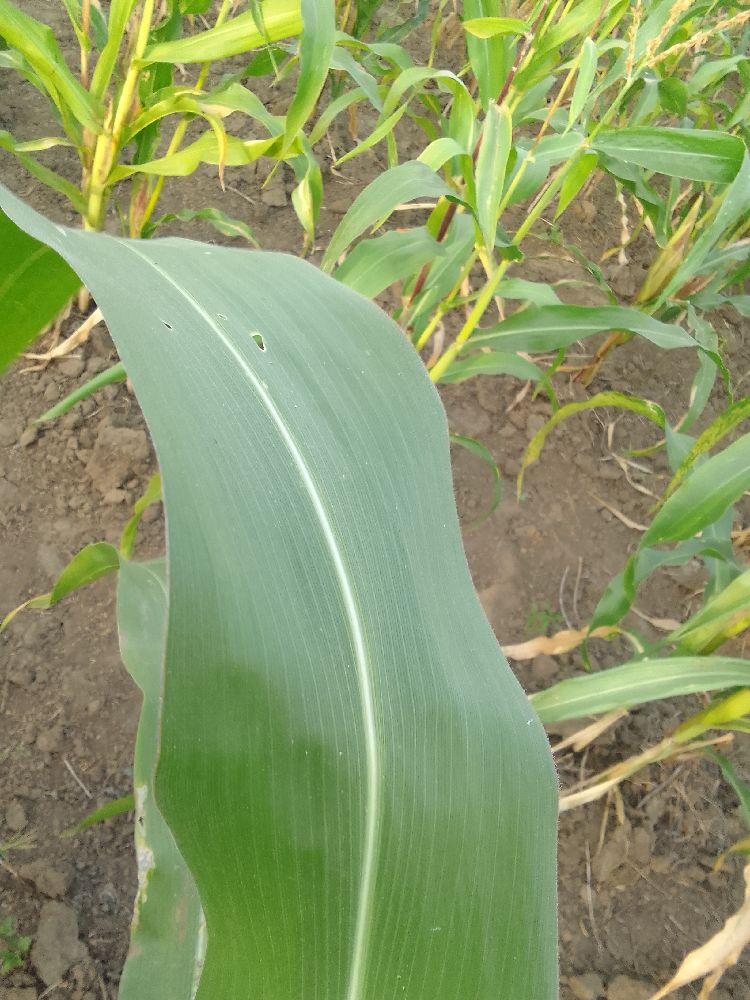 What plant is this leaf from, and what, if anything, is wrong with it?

maize, healthy
